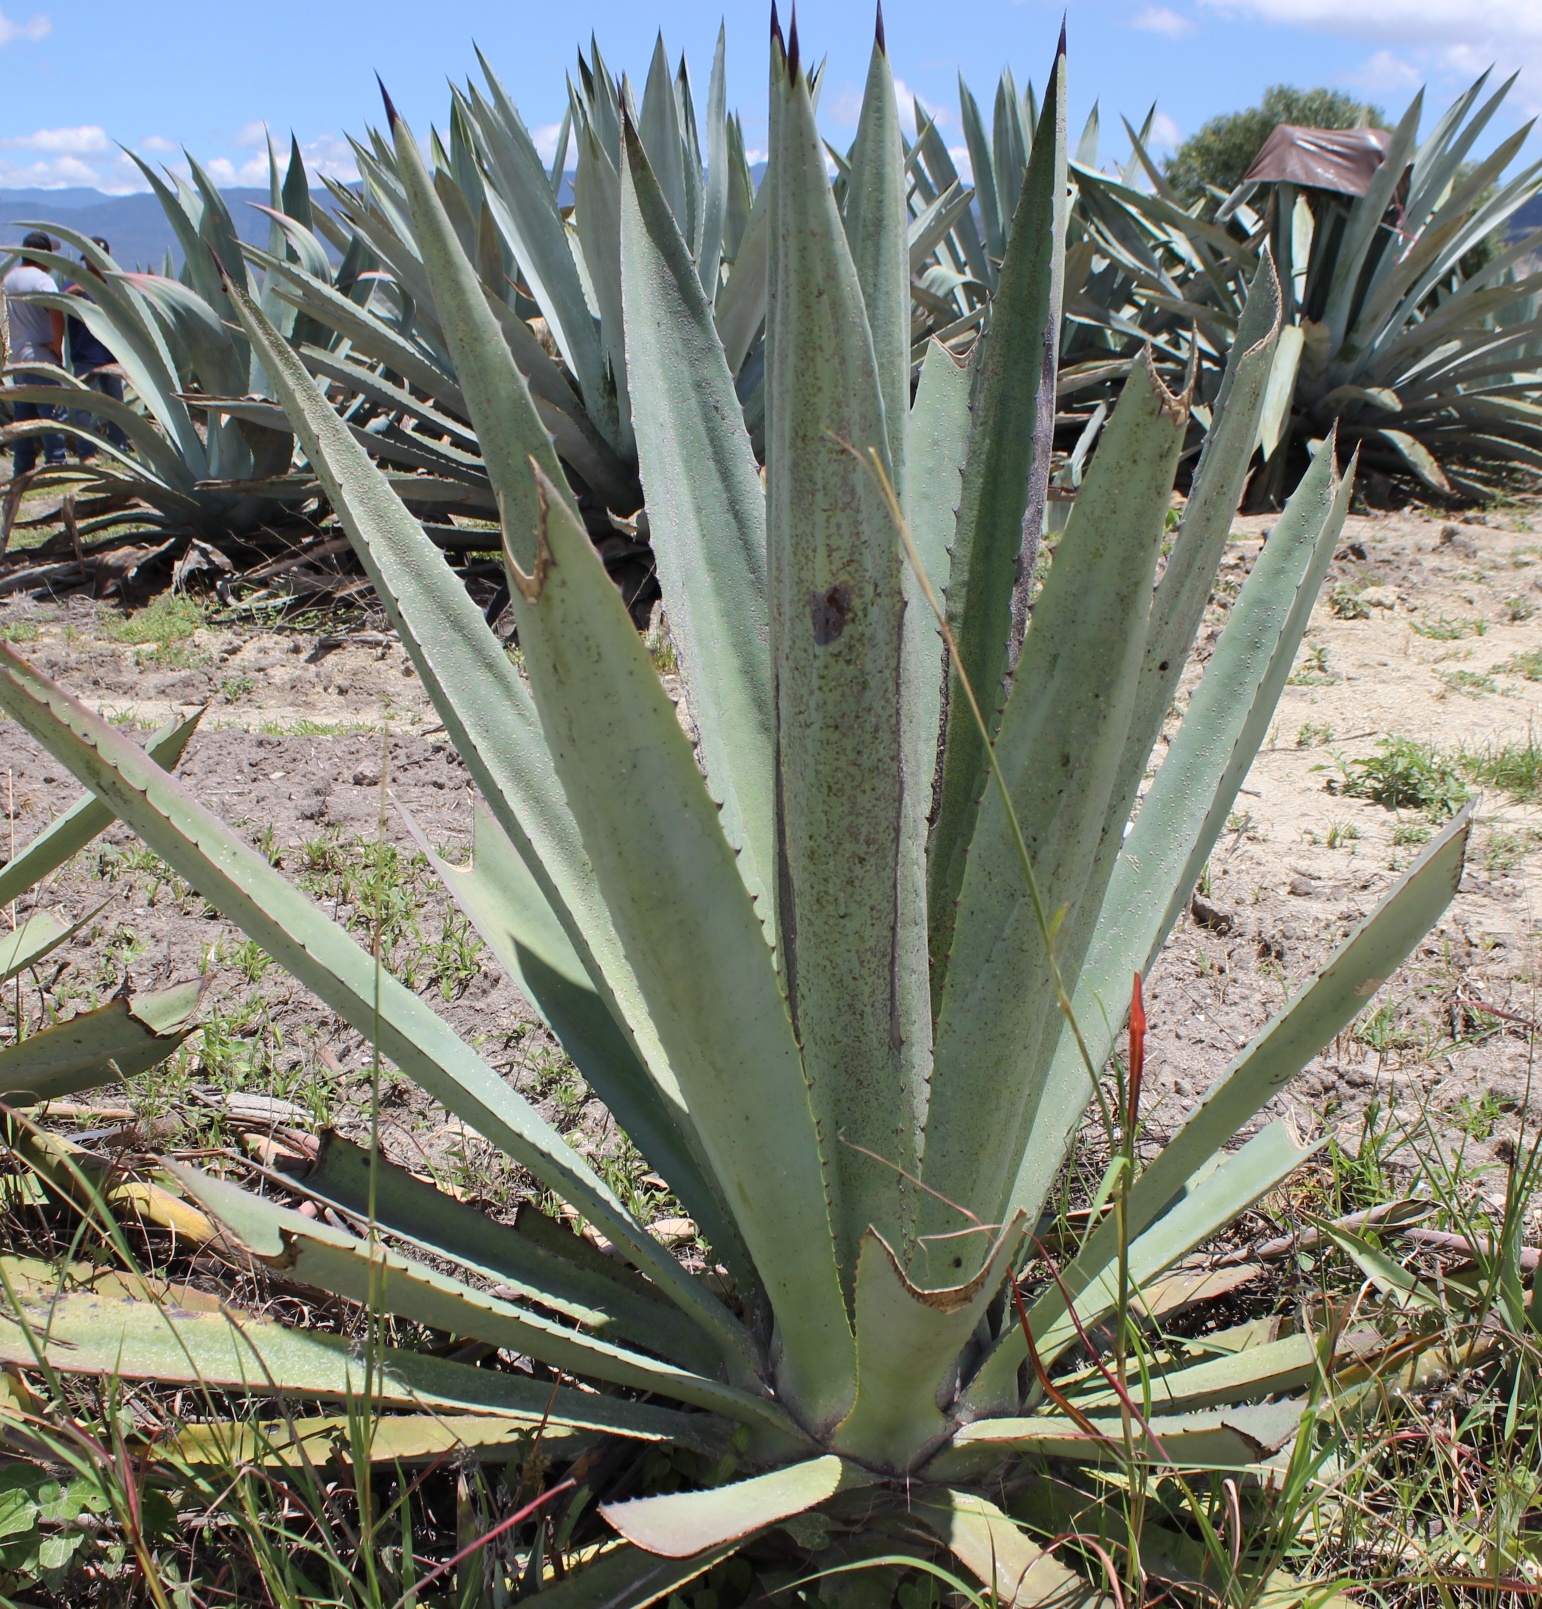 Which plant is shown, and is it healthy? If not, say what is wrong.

agave, spotted
